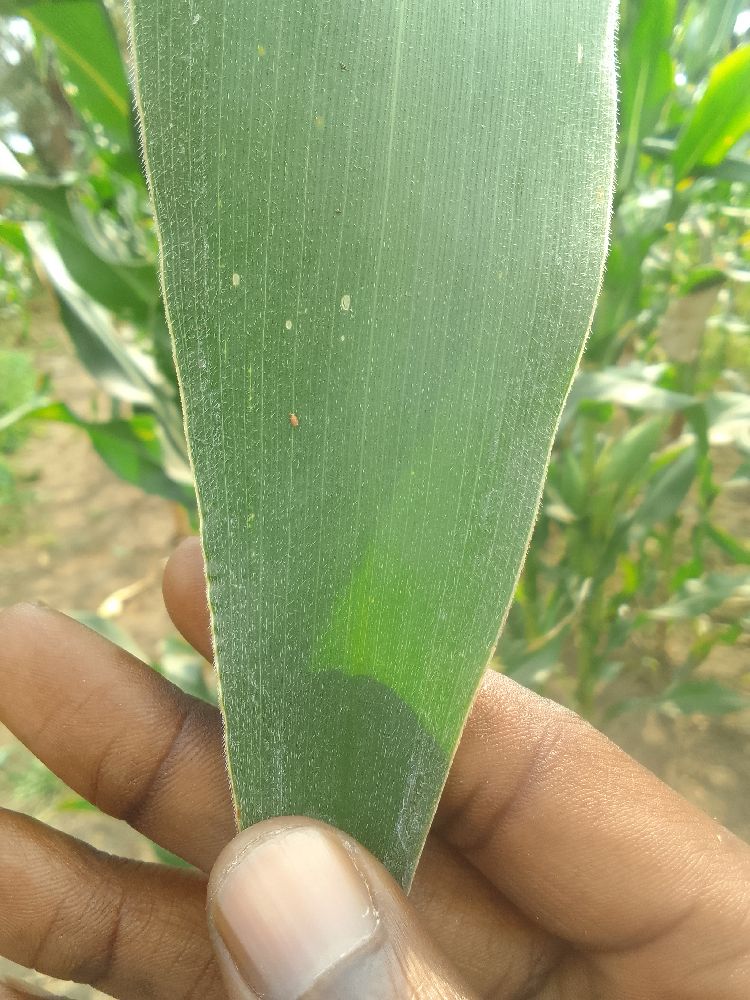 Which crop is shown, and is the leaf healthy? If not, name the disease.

maize, healthy
